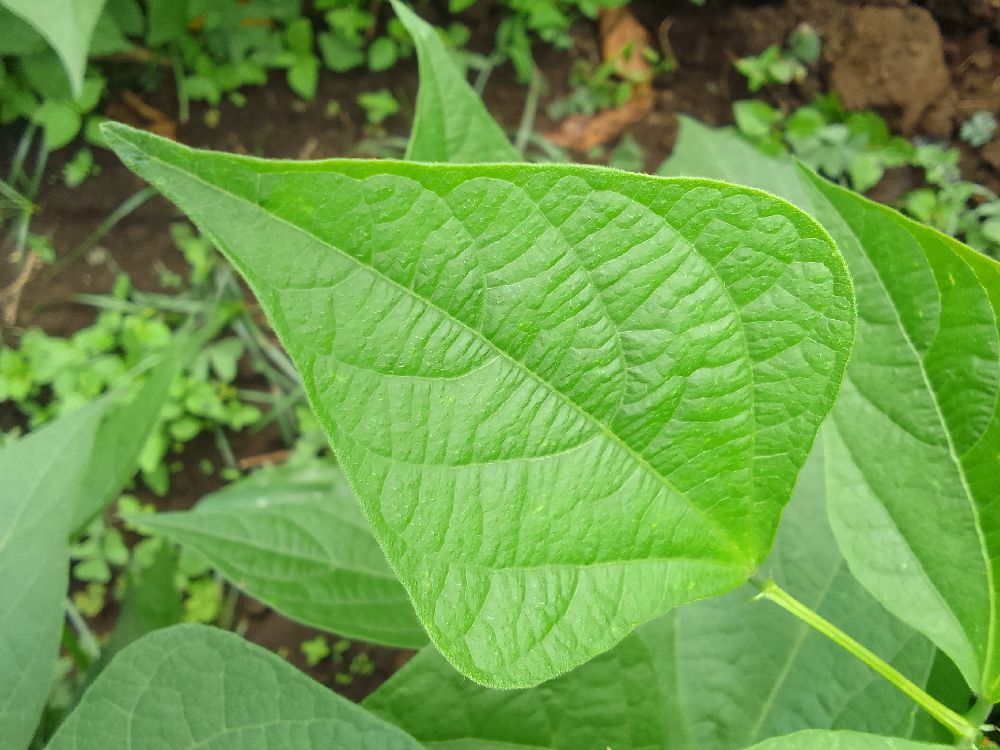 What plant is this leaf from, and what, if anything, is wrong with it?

common bean, healthy
